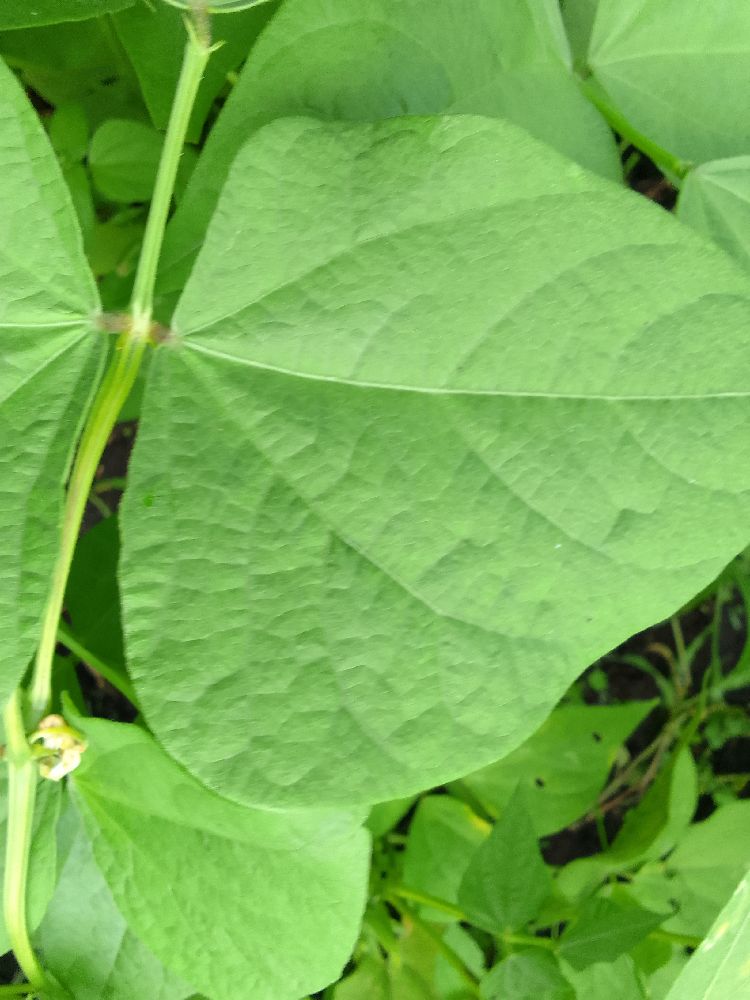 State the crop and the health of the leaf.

common bean, healthy
